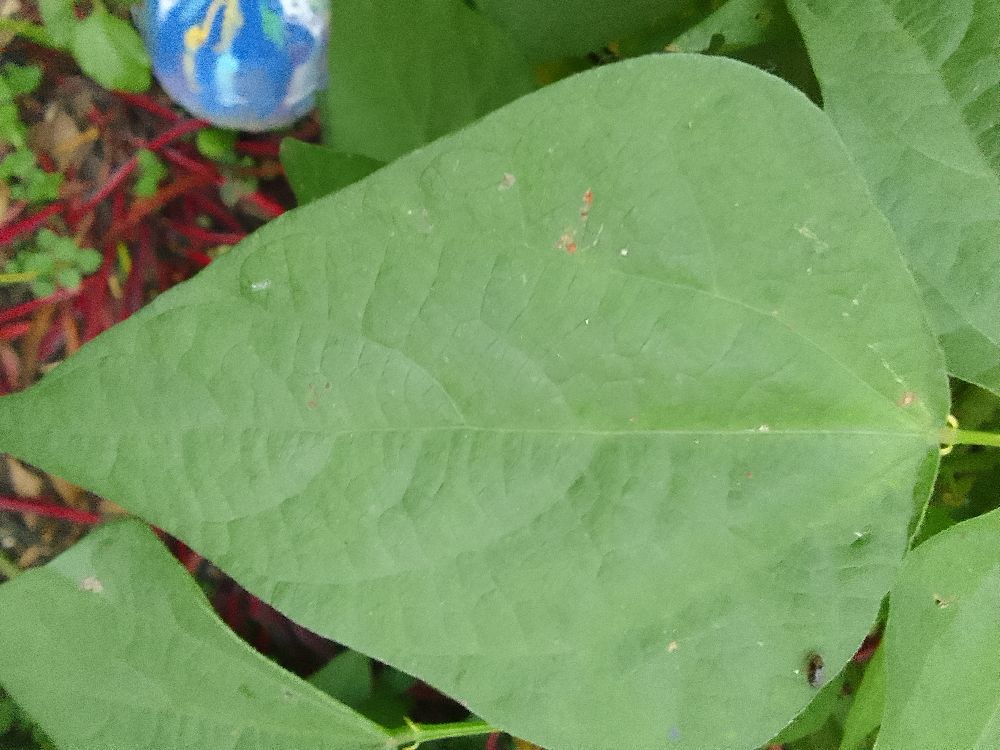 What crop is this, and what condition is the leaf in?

common bean, healthy
